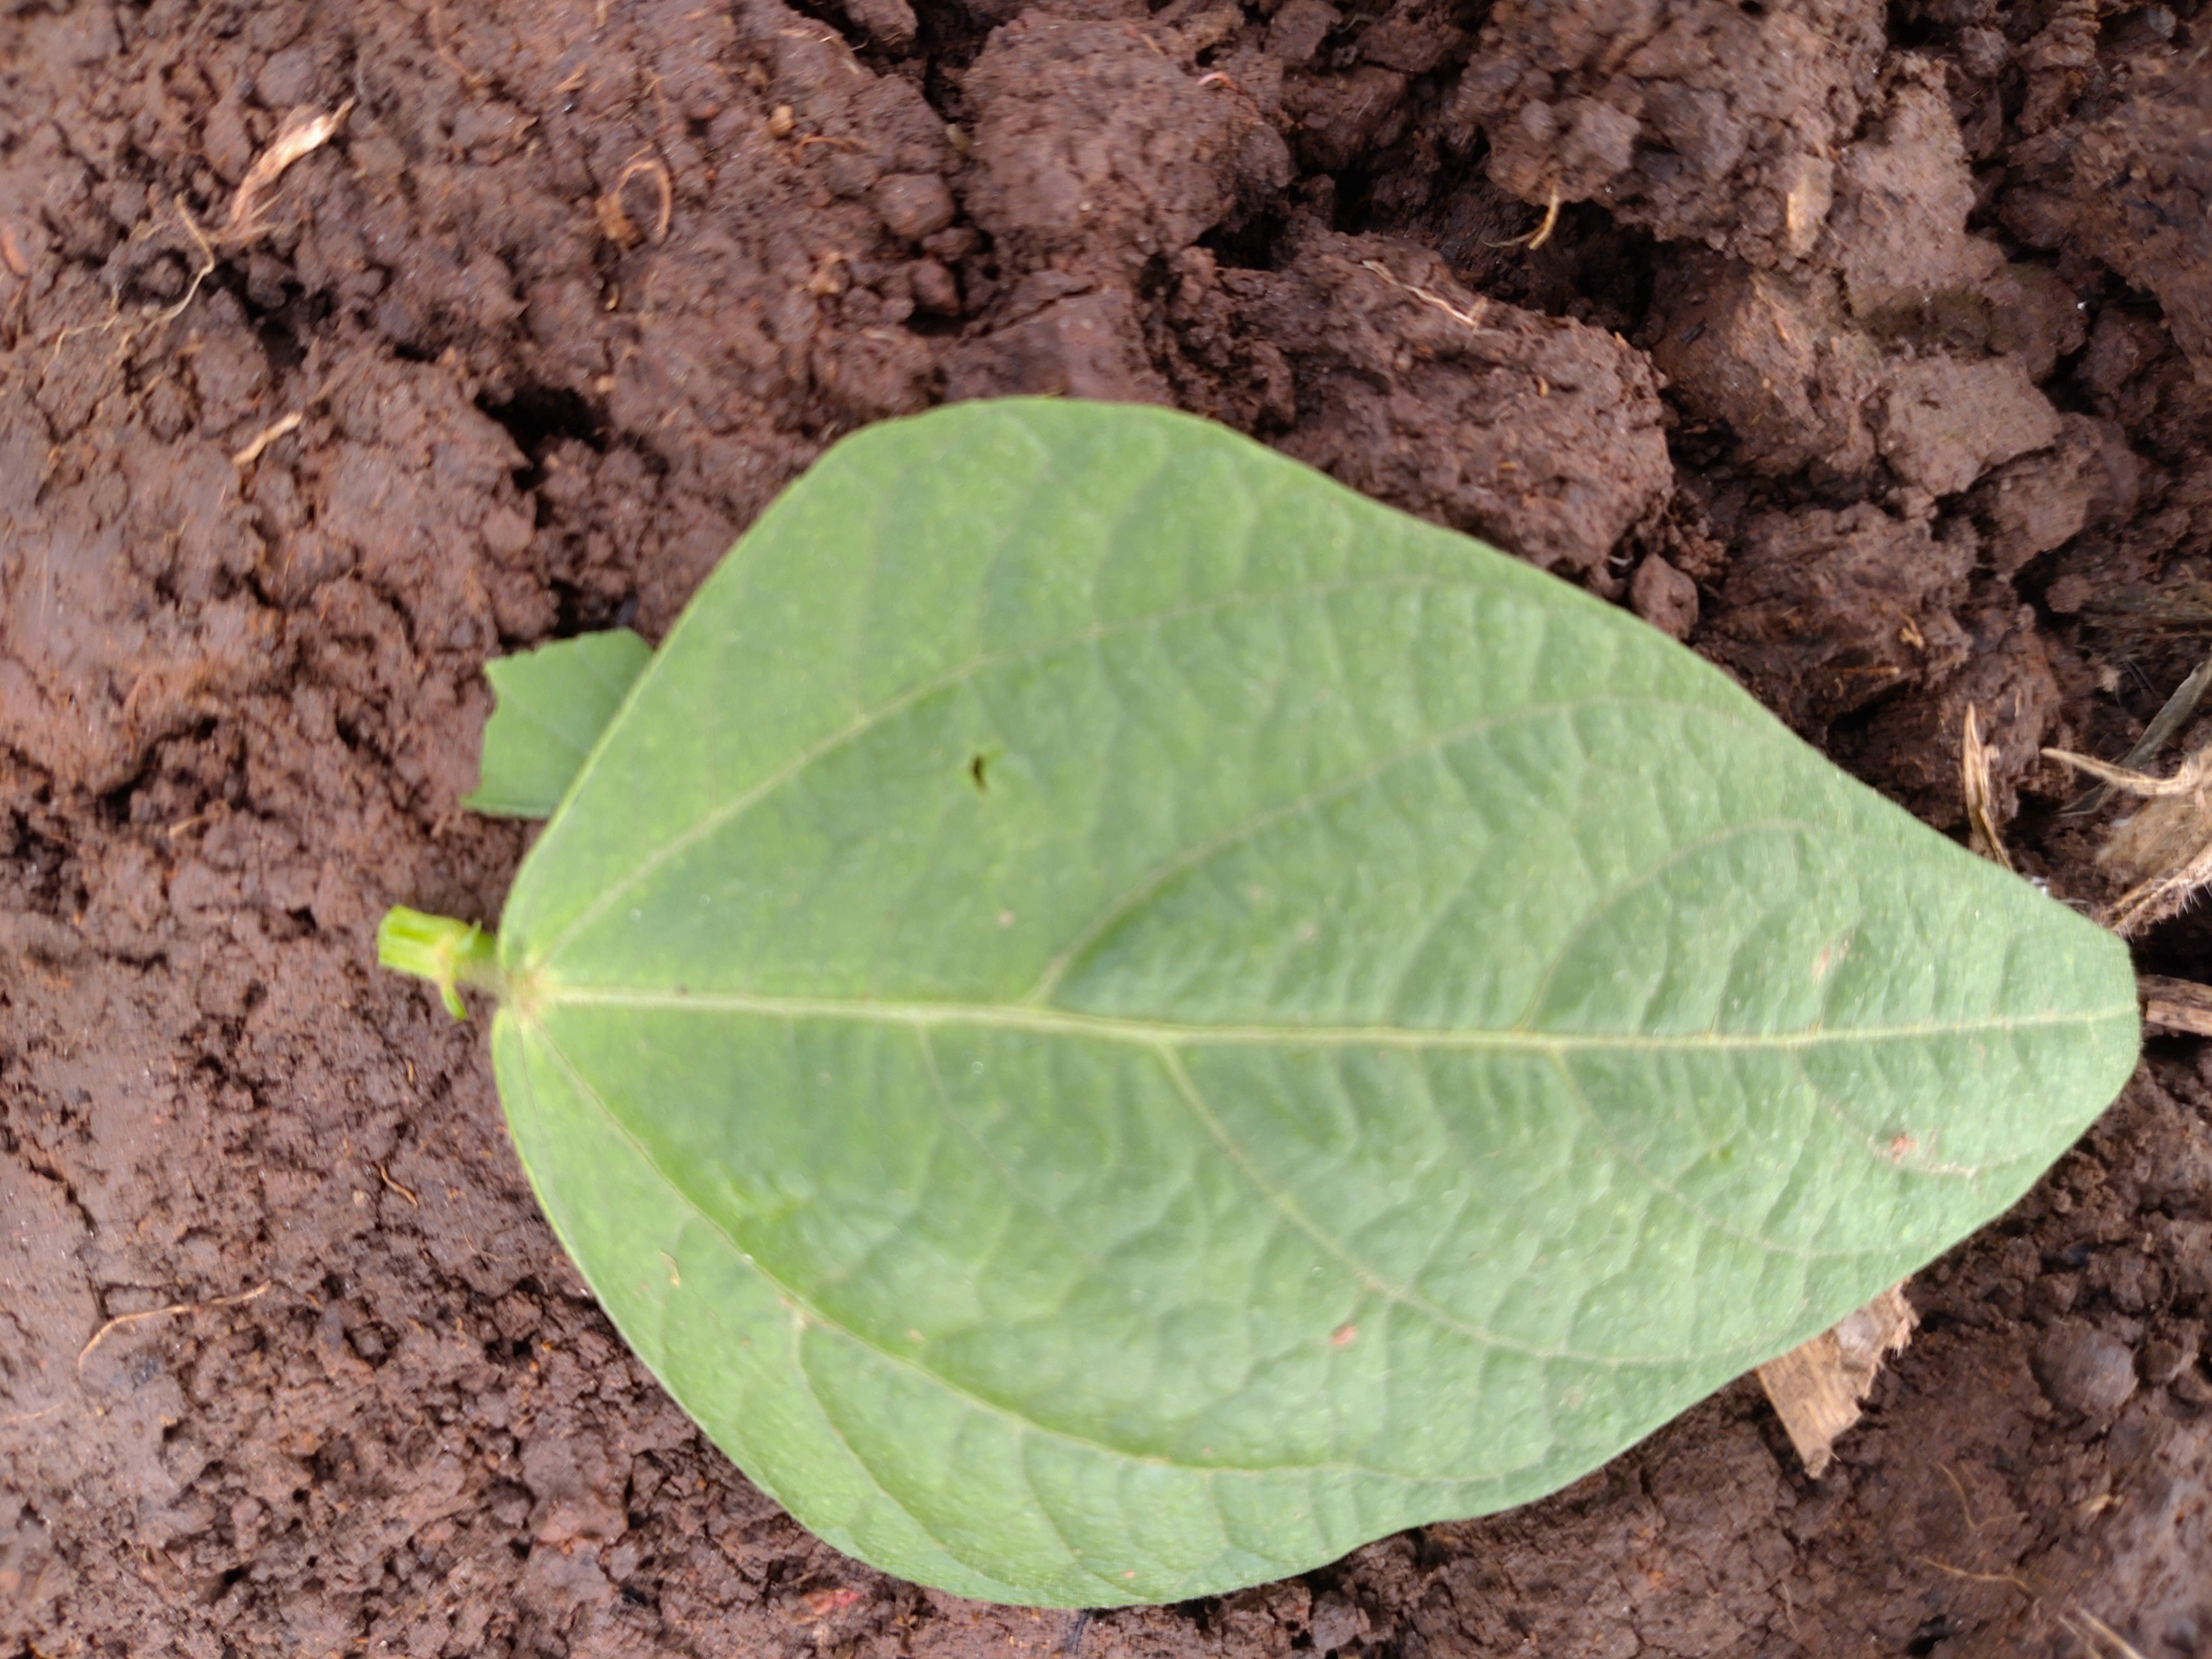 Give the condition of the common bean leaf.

healthy
